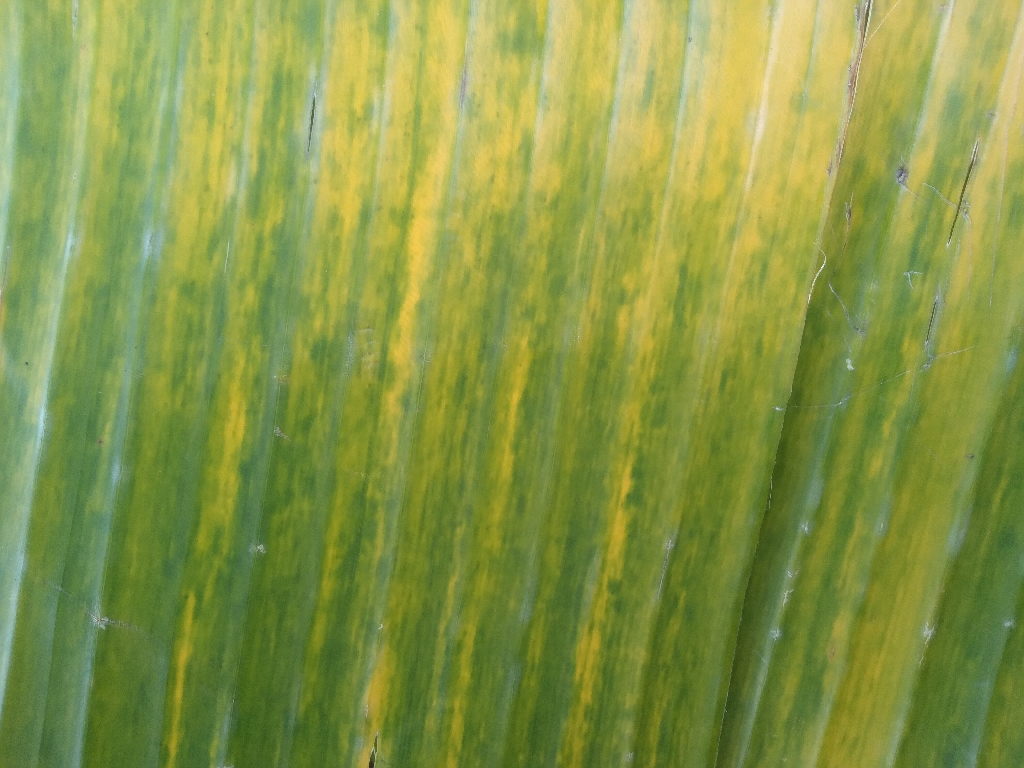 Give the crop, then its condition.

banana, fusarium wilt race 1
